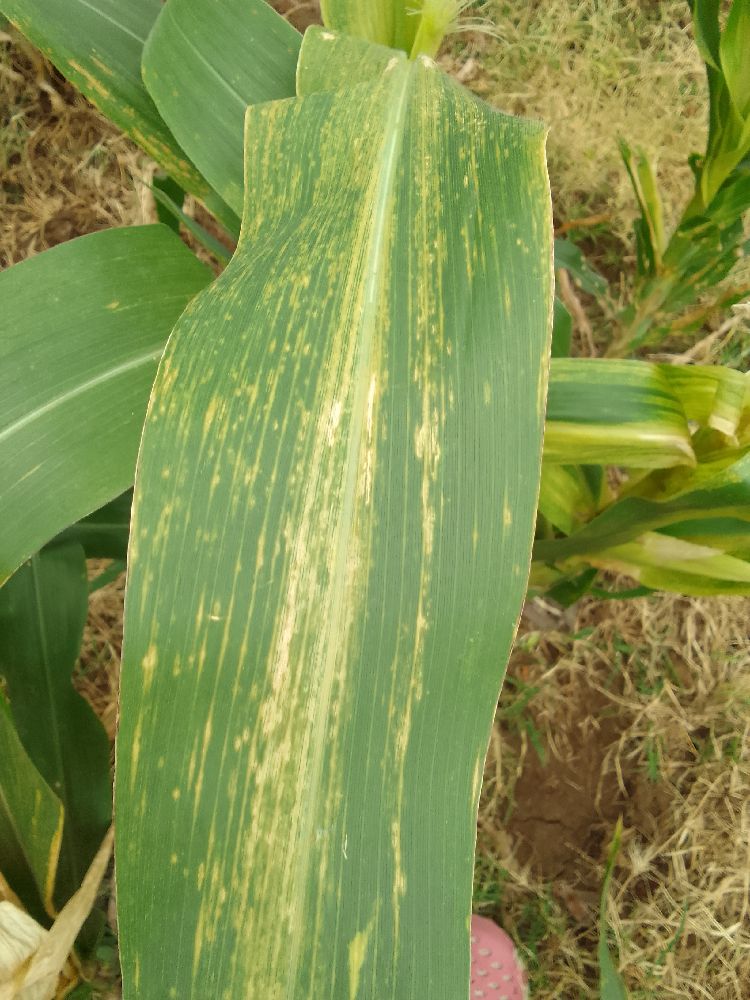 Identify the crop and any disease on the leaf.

maize, maize lethal necrosis
